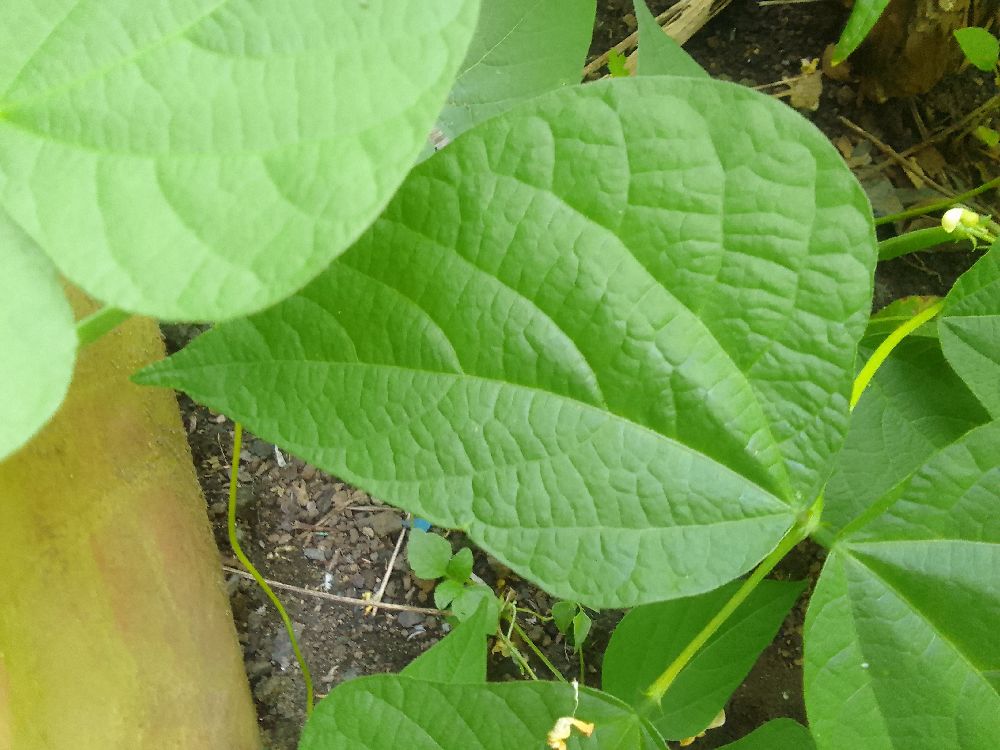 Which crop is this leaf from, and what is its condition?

common bean, healthy
